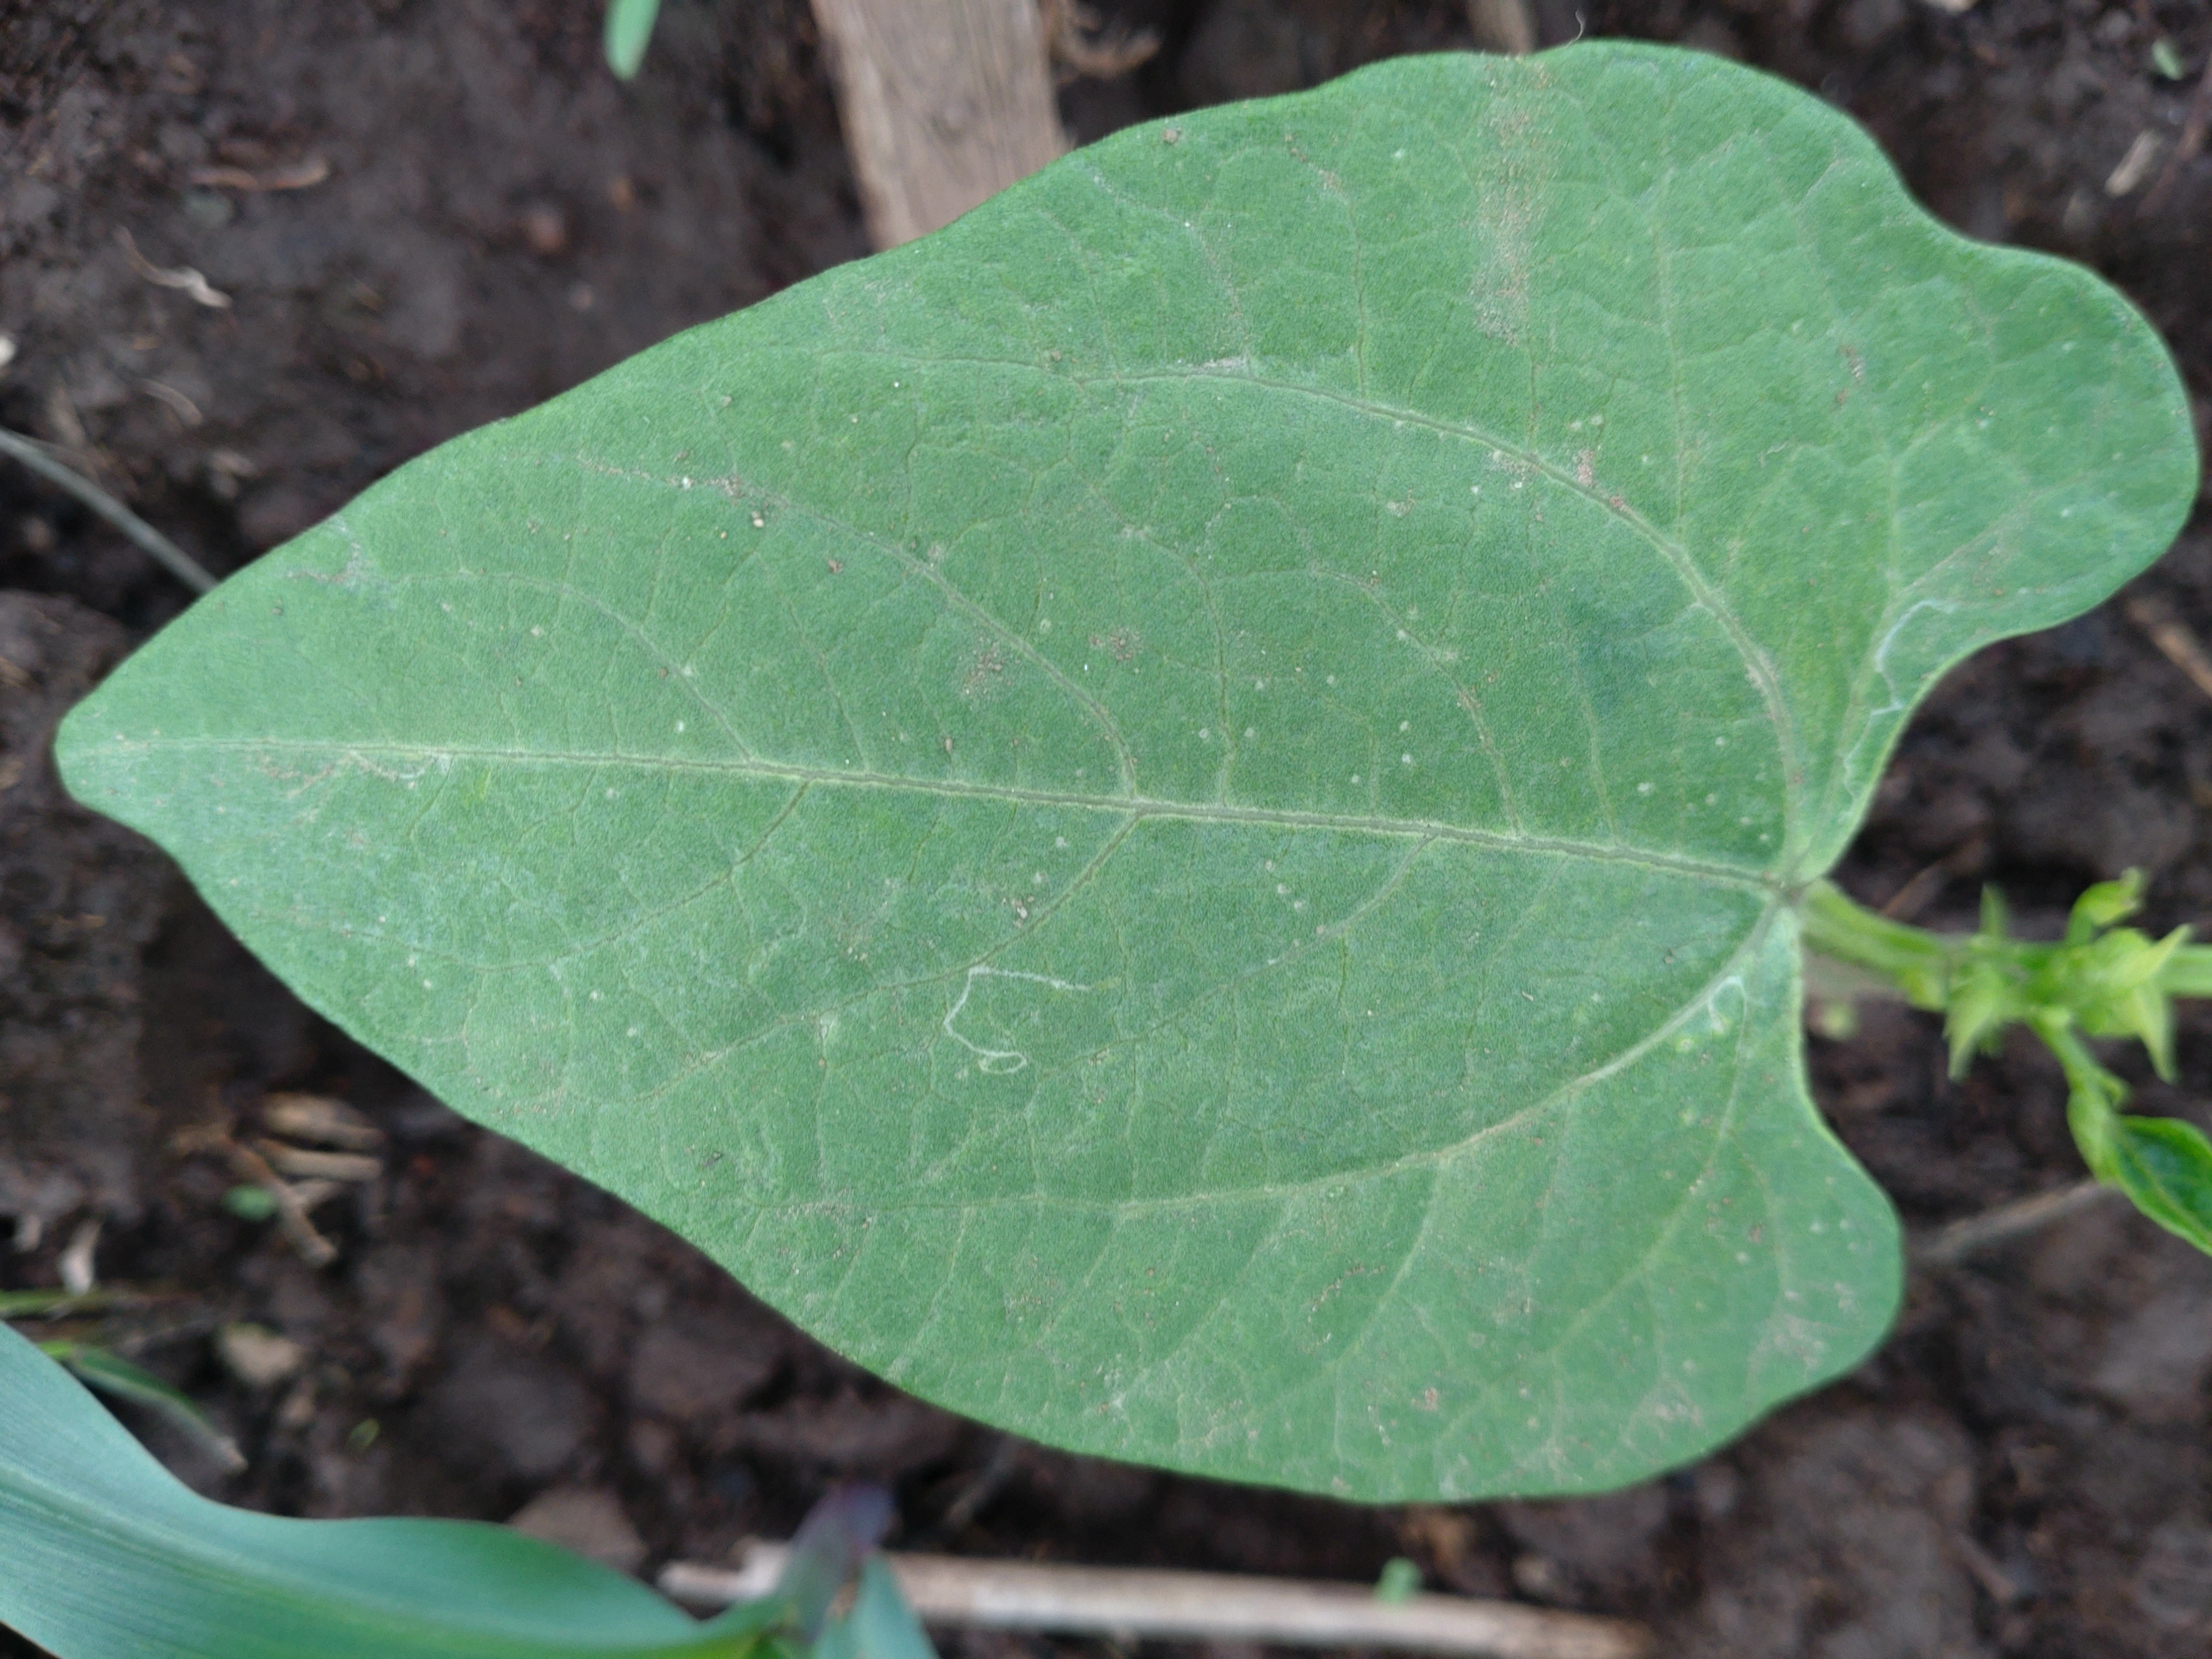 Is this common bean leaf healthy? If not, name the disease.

healthy
